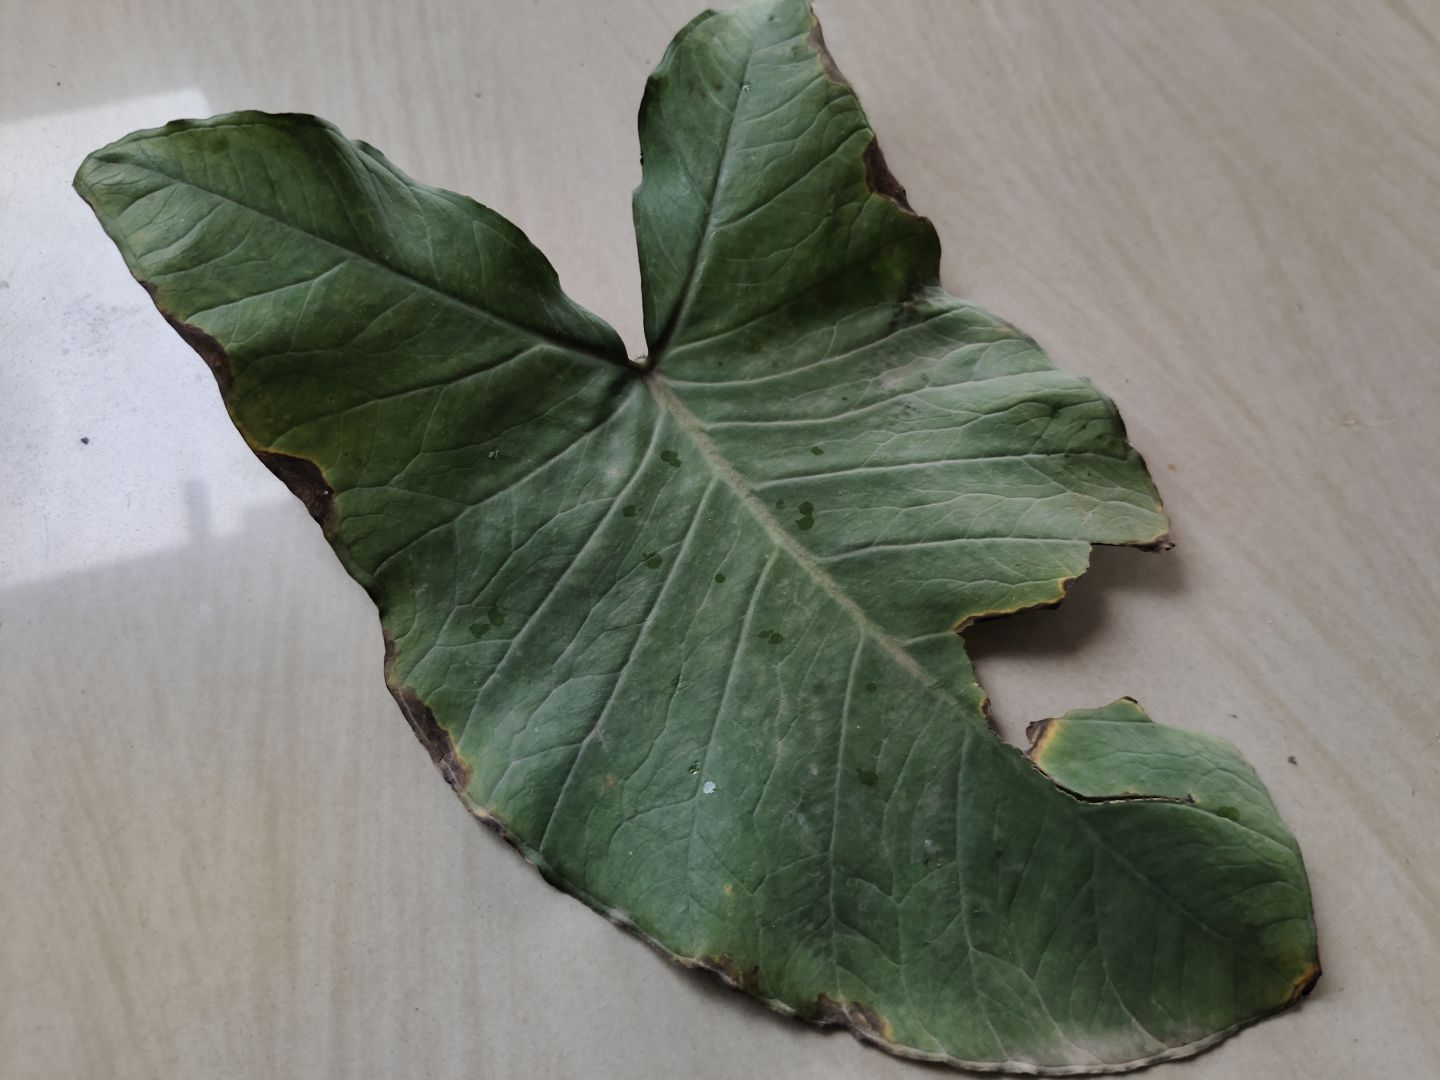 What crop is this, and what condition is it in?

taro, leaf blight
